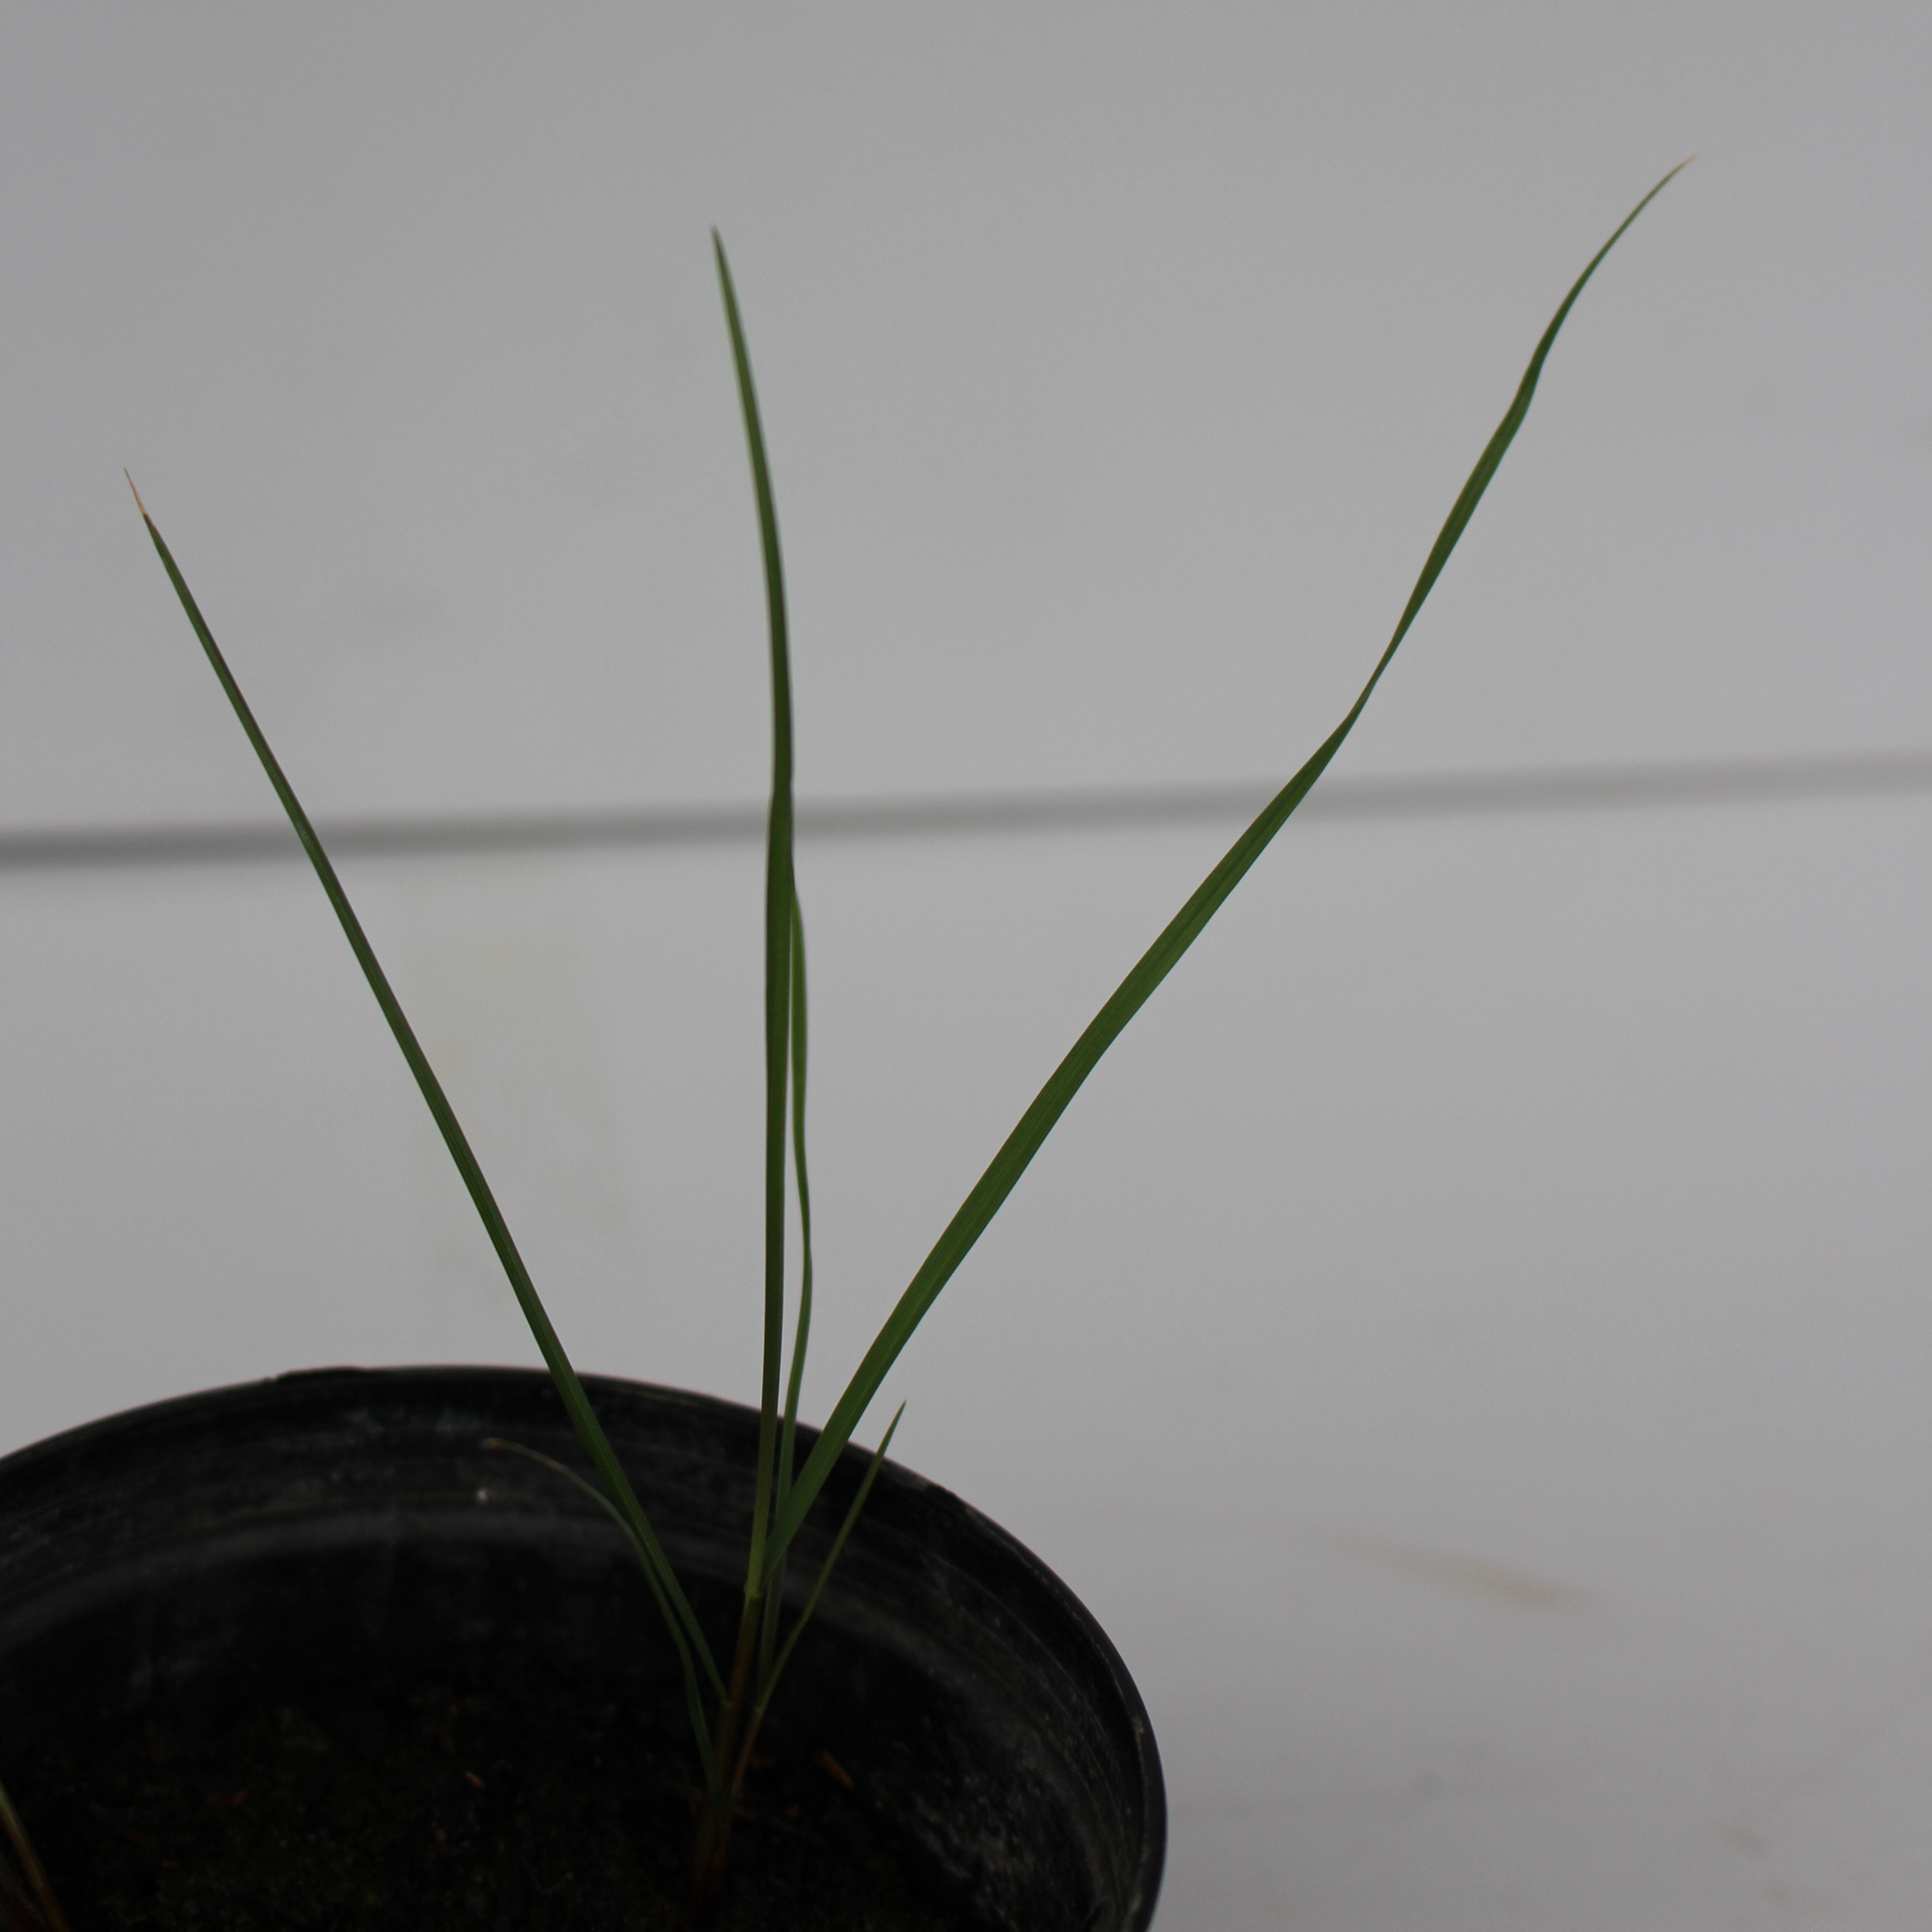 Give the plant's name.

Lolium multiflorum
